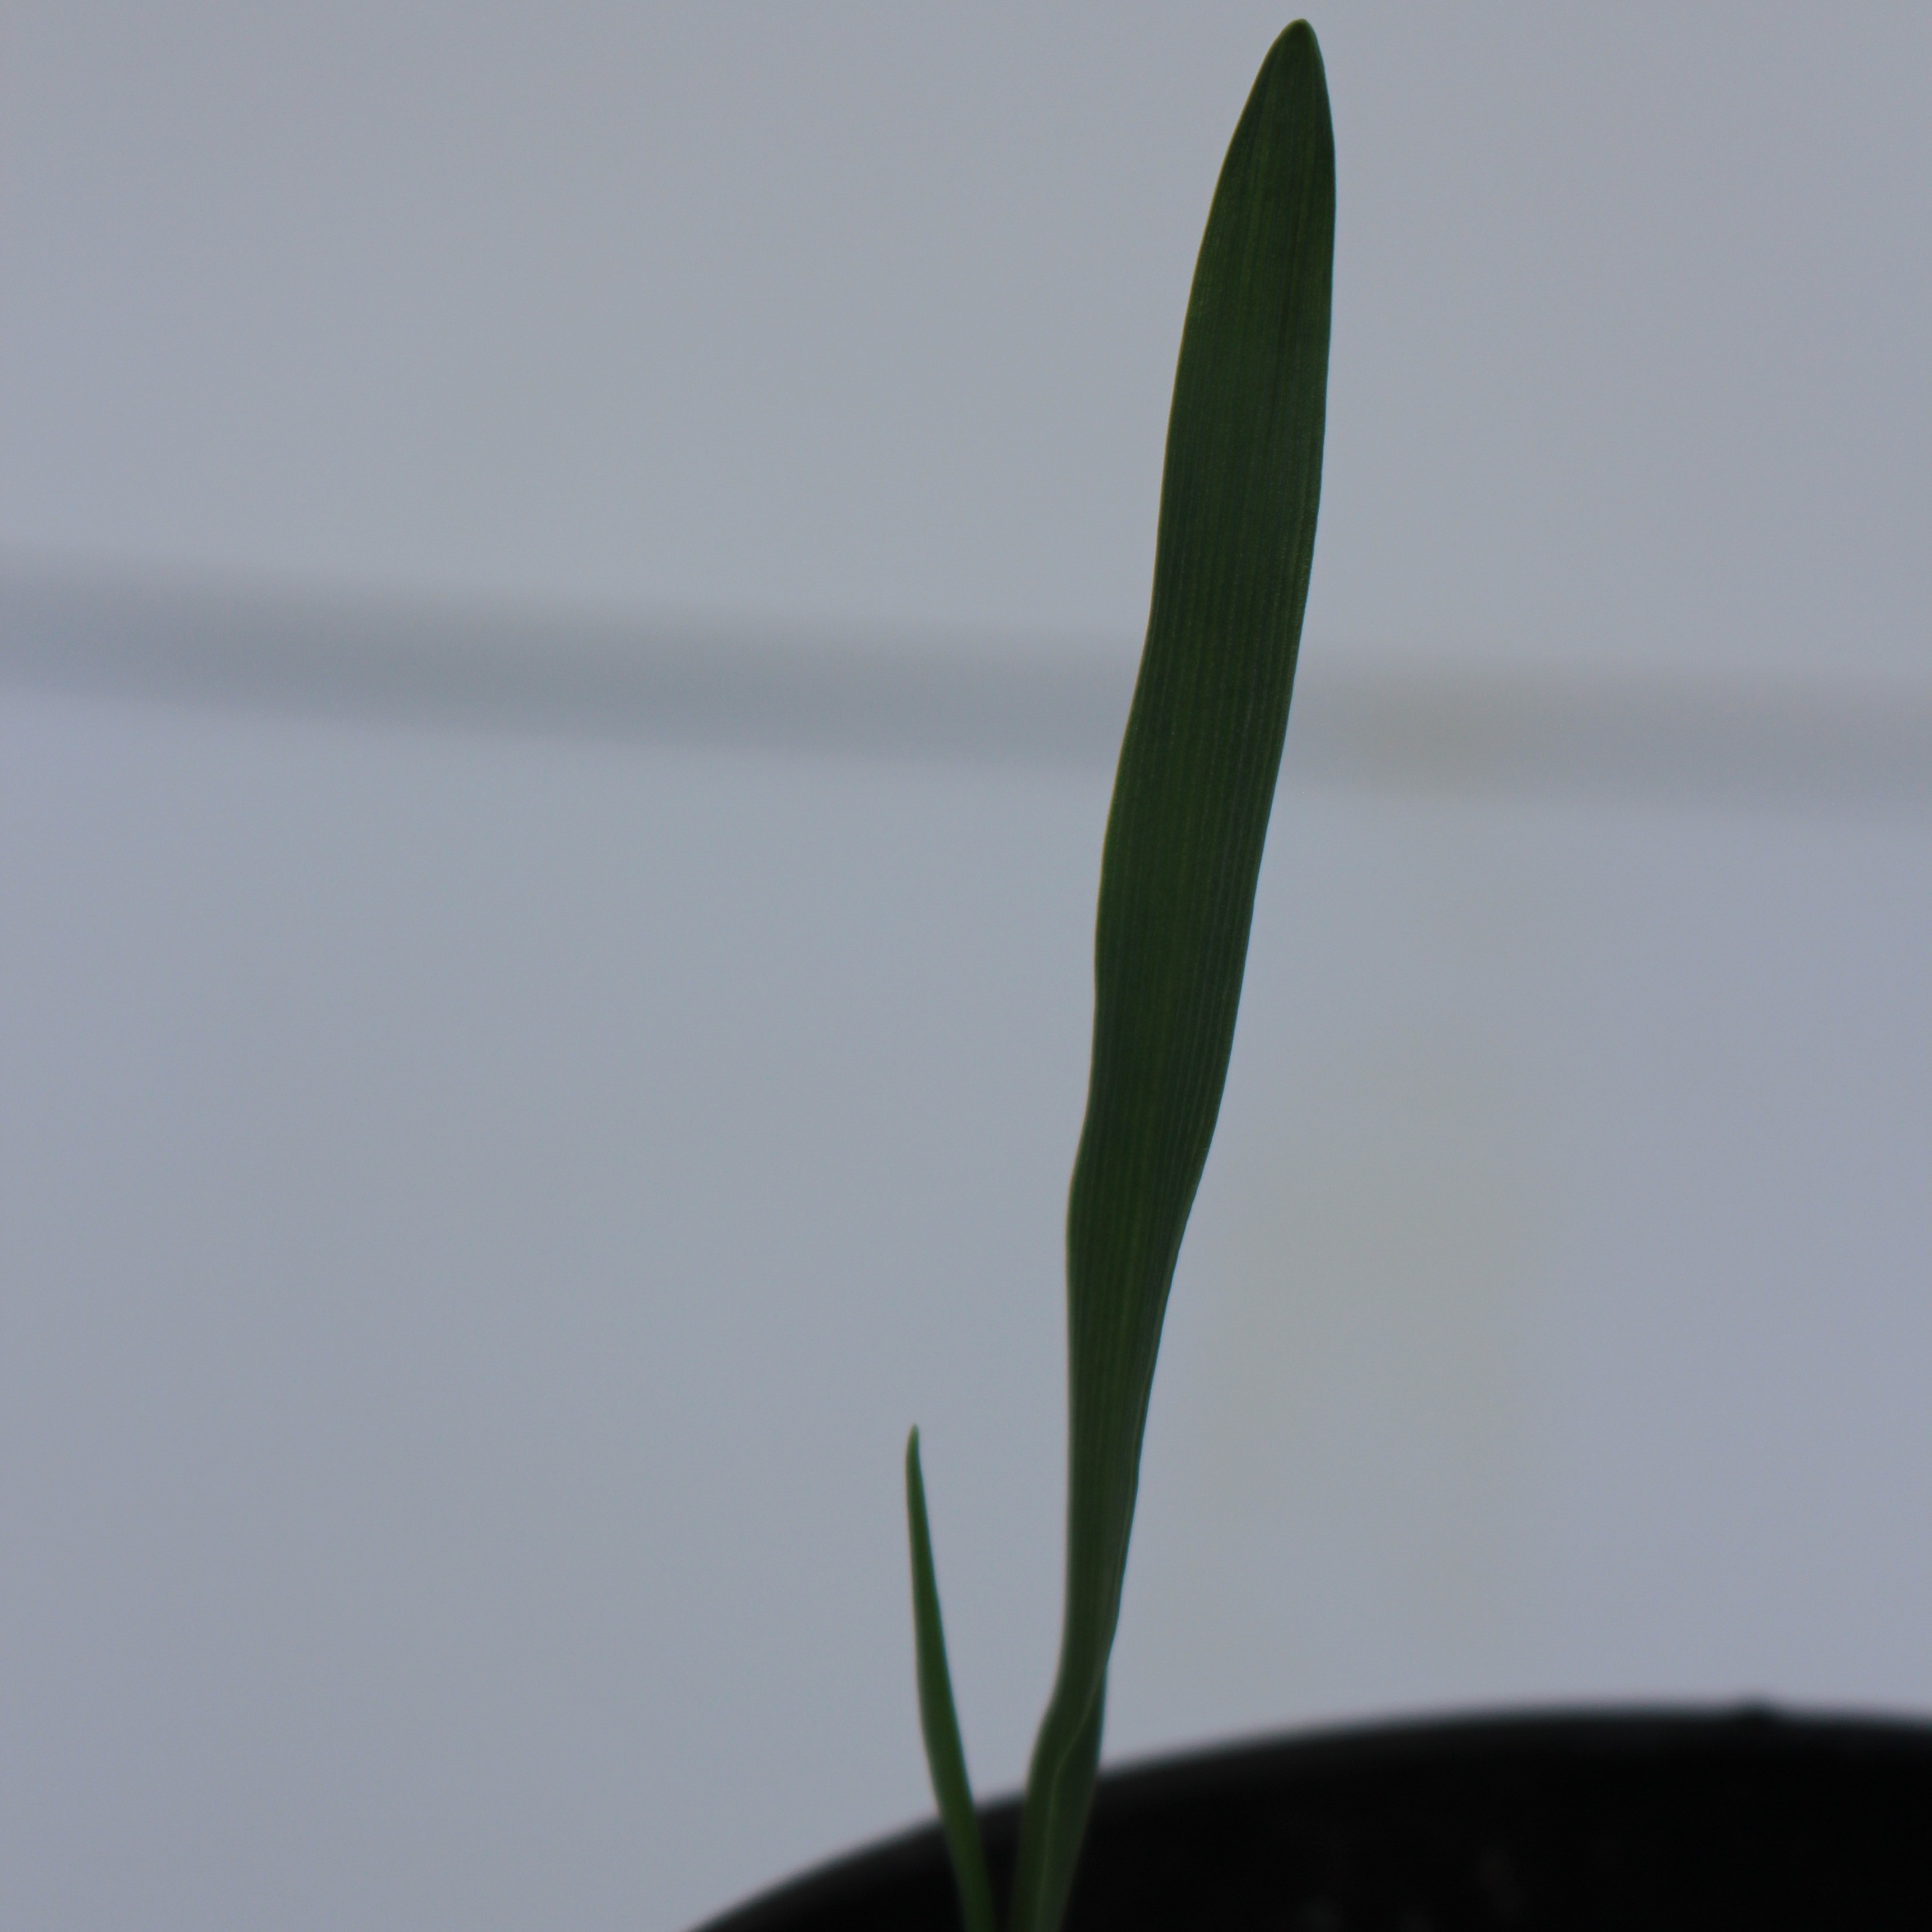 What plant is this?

Avena sterilis
